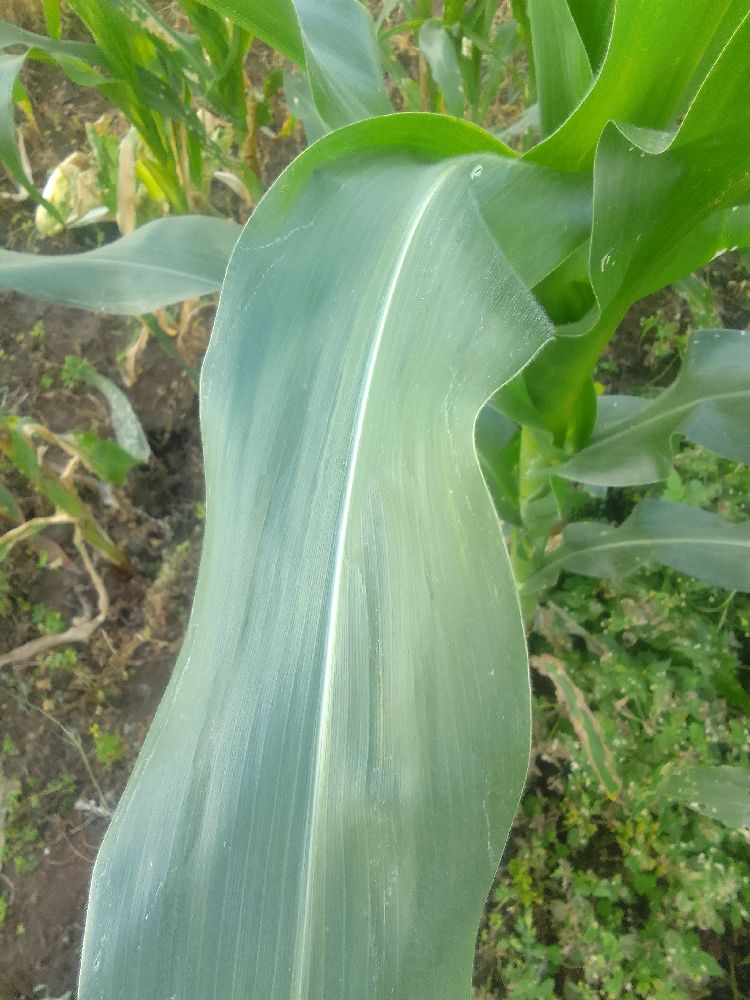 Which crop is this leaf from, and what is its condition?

maize, healthy
